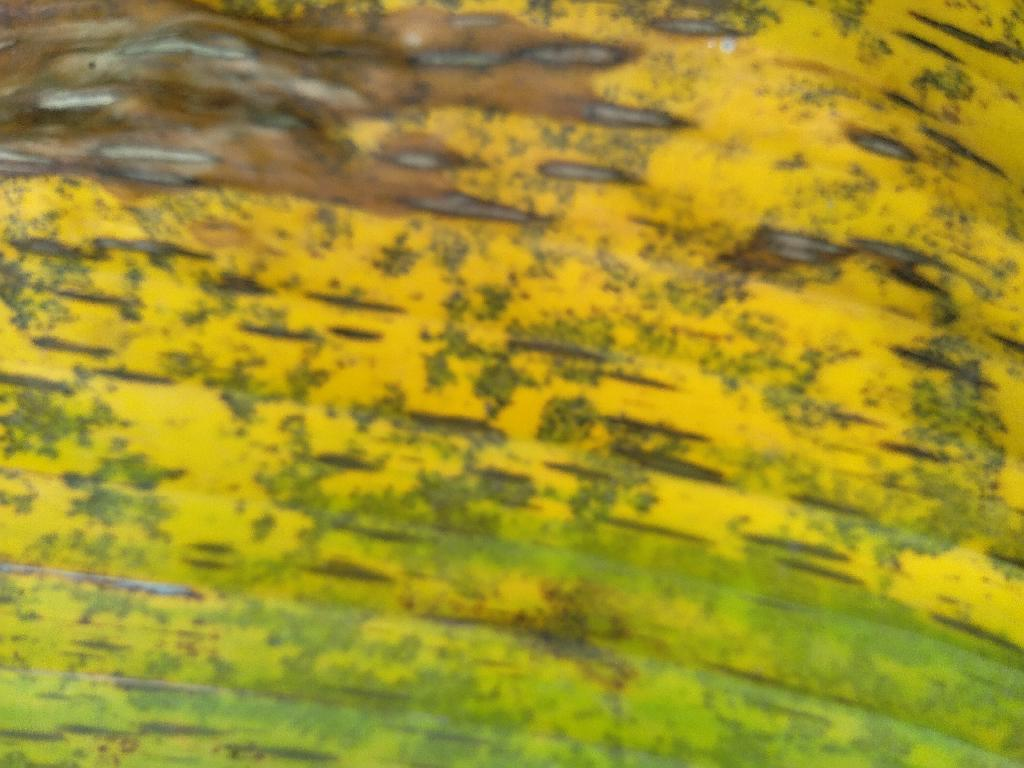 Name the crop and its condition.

banana, black sigatoka
